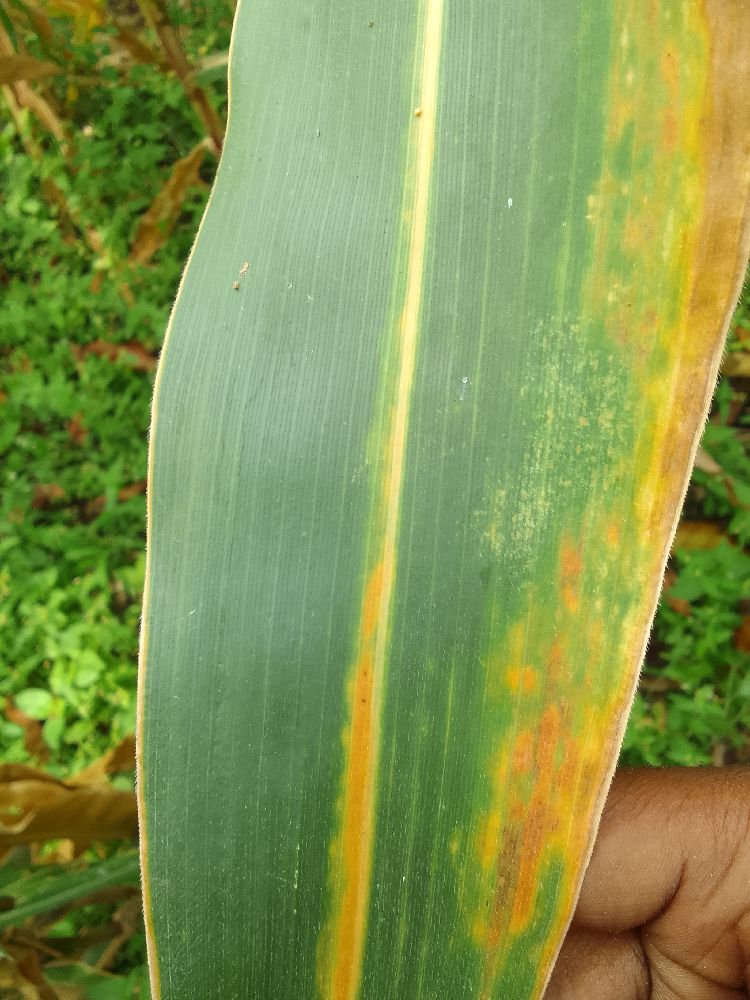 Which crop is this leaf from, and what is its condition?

maize, maize lethal necrosis
